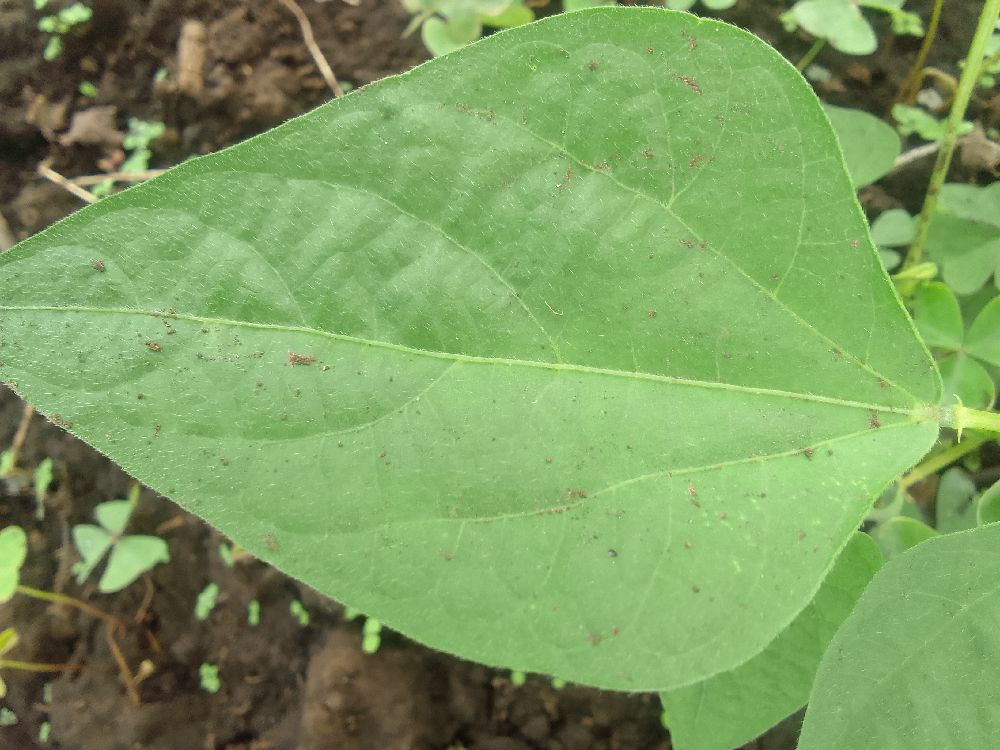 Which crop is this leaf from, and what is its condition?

common bean, healthy
